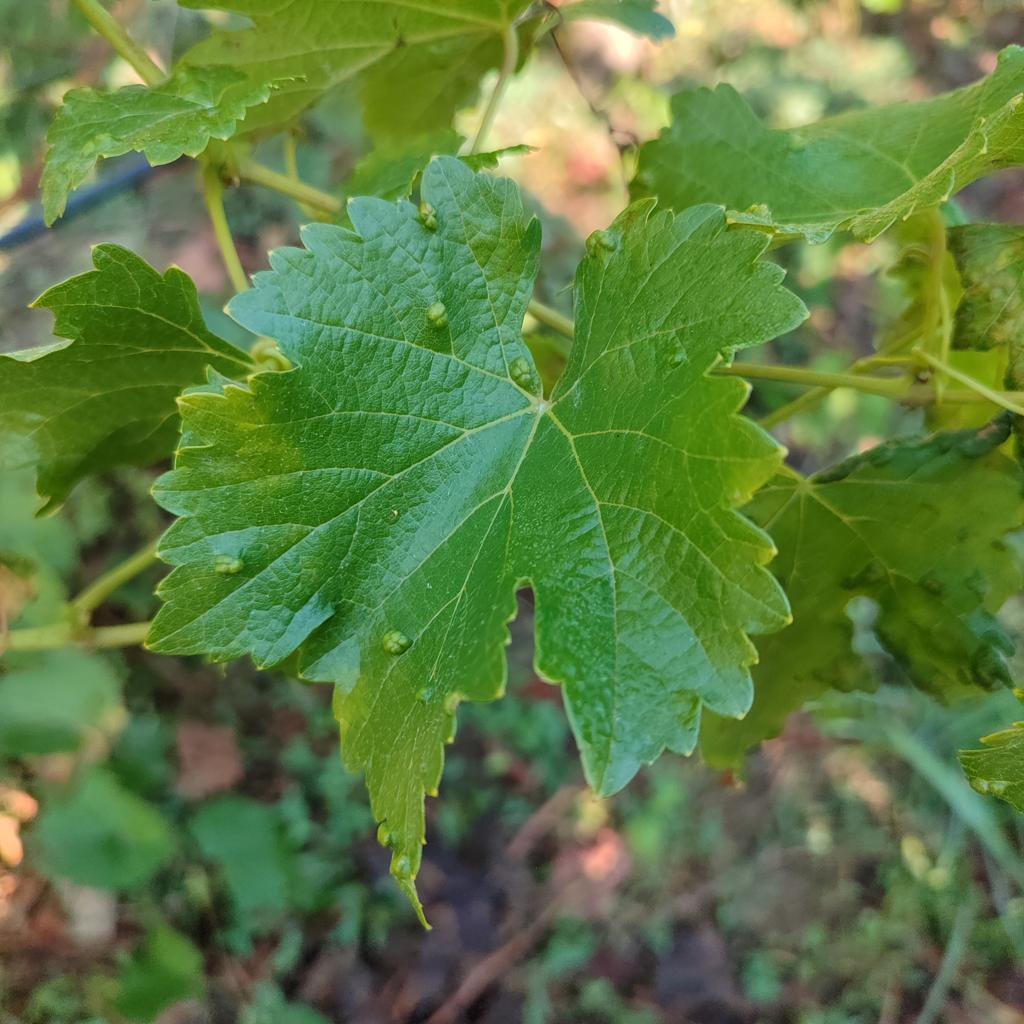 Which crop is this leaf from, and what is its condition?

grapevine, erineum mite
